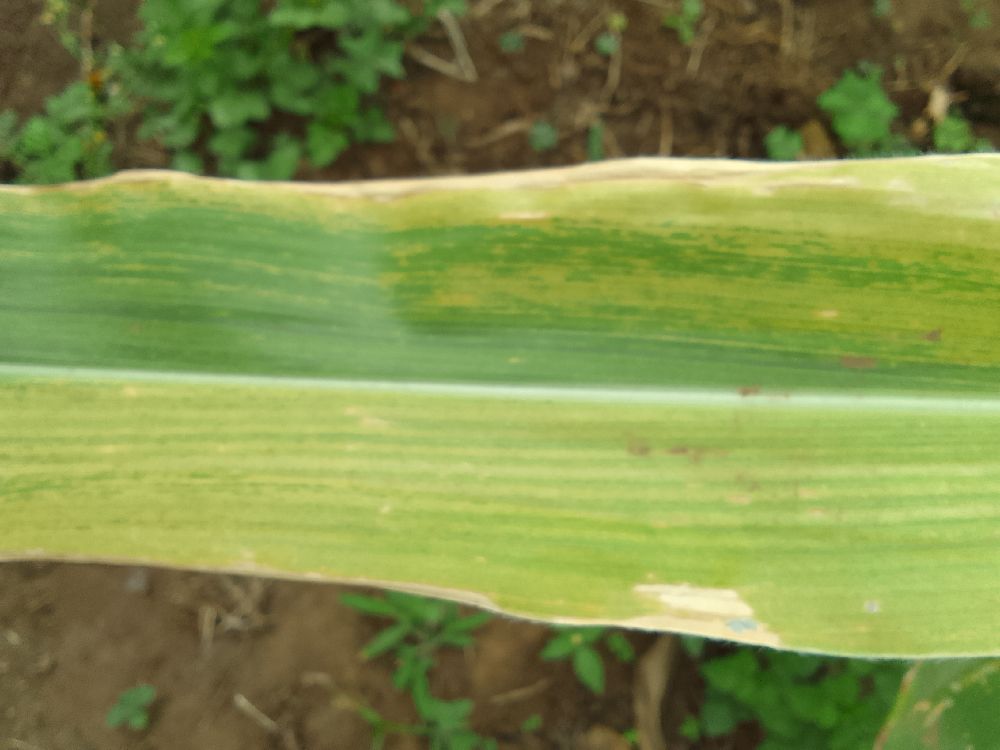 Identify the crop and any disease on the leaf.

maize, maize lethal necrosis
